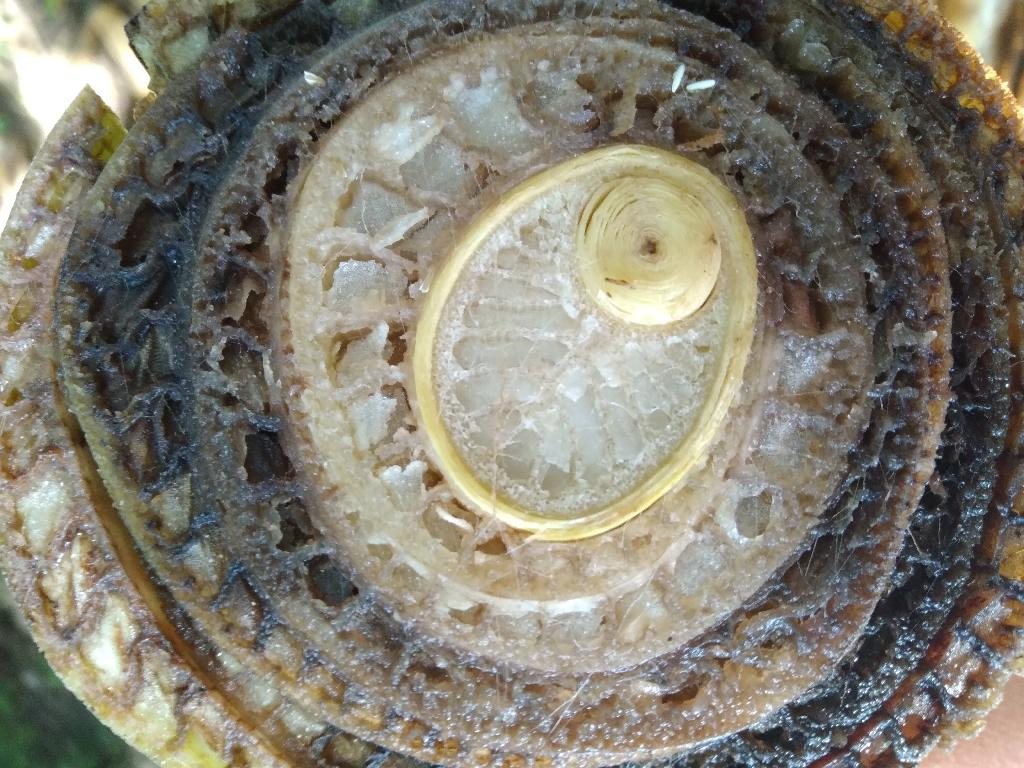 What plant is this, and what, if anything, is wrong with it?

banana, fusarium wilt race 1
